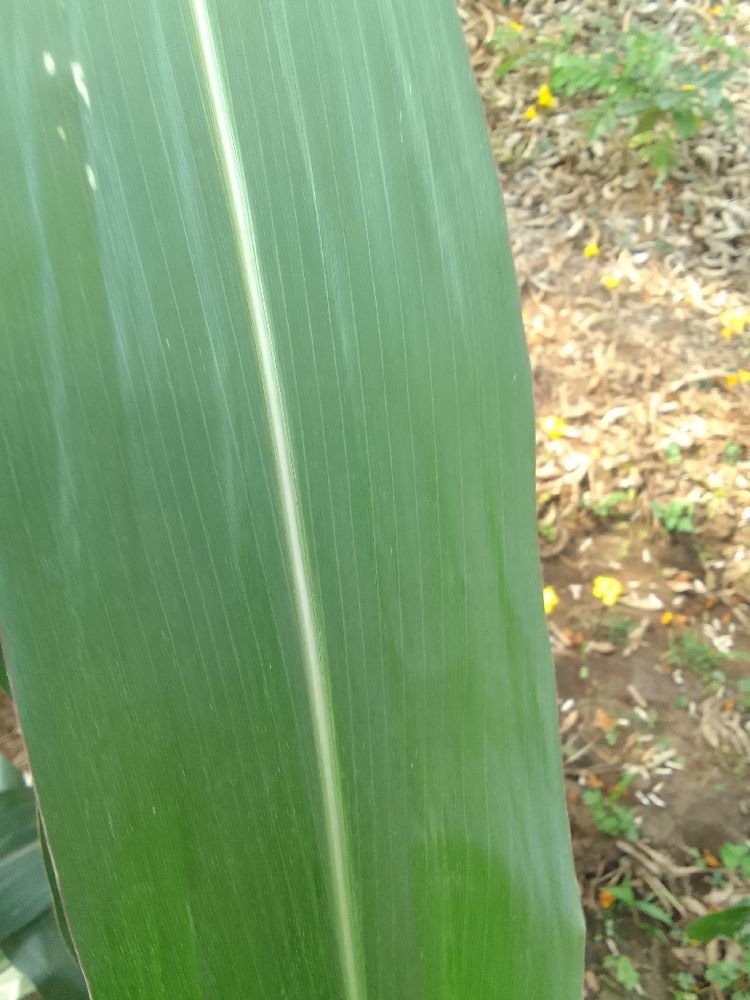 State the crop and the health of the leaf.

maize, healthy
